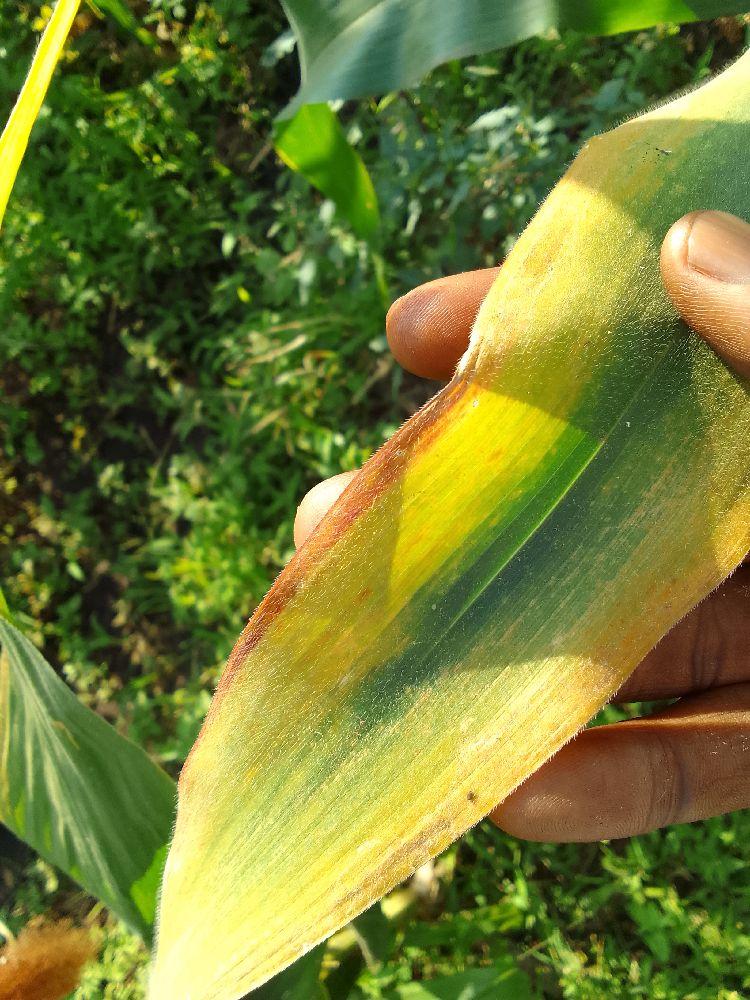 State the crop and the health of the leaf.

maize, maize lethal necrosis
